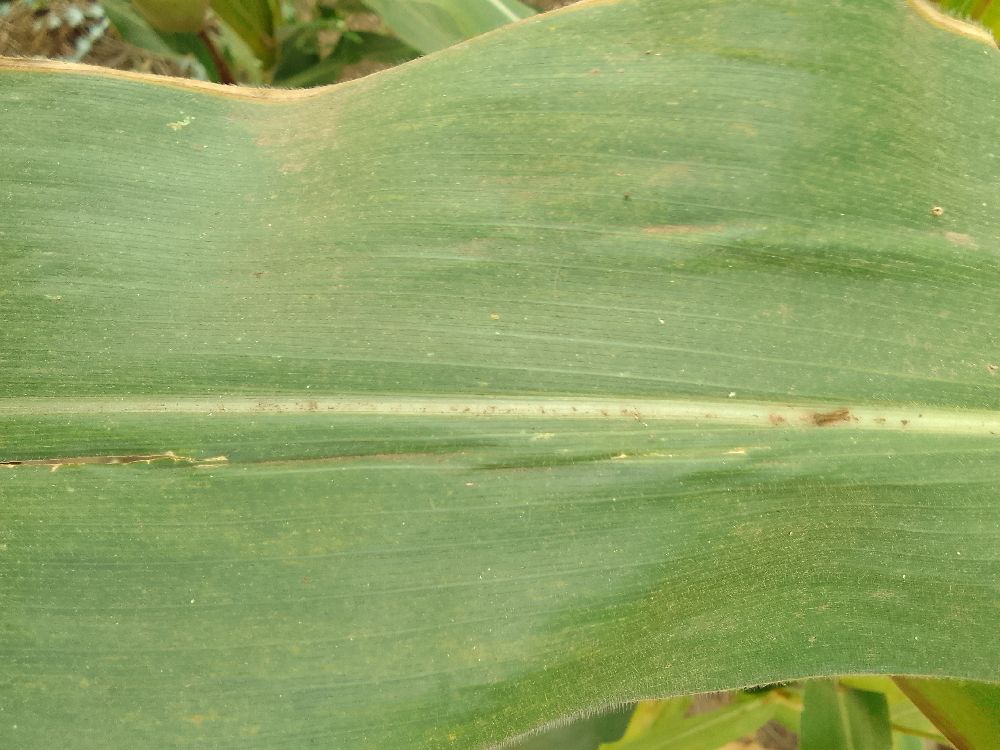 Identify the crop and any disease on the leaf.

maize, healthy
